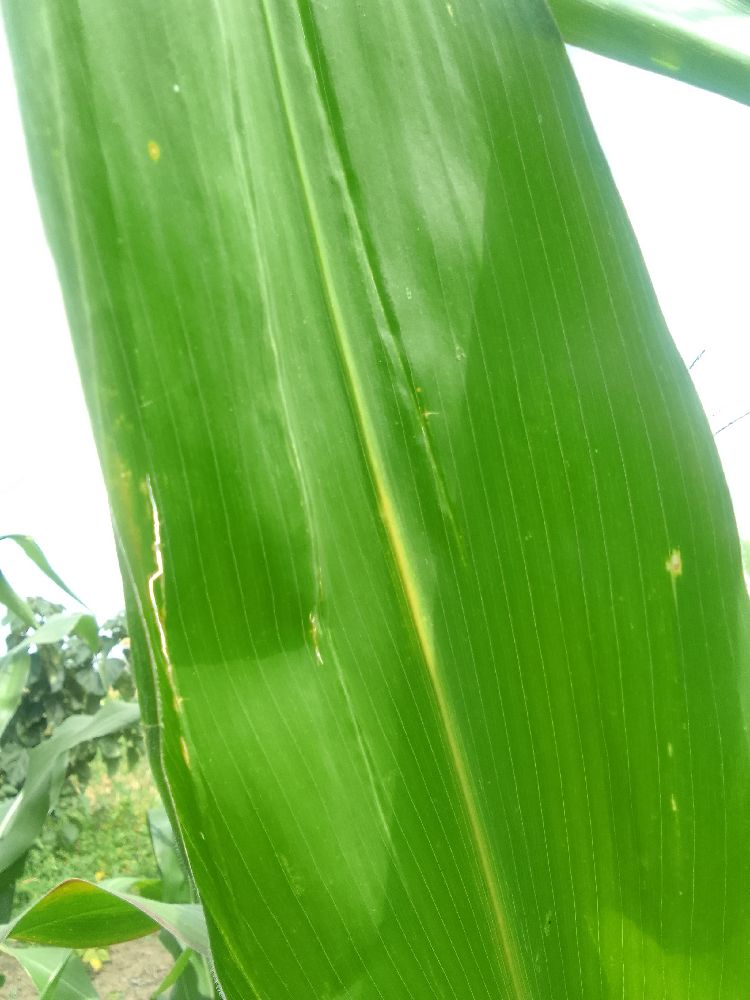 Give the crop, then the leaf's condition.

maize, healthy
